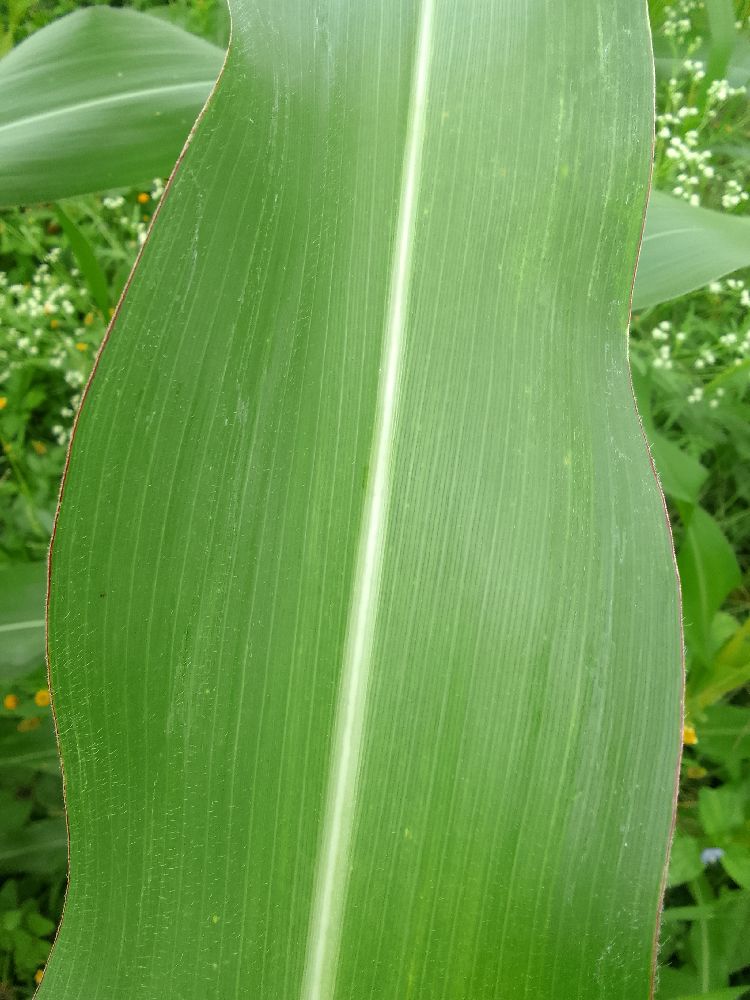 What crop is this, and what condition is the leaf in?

maize, healthy
